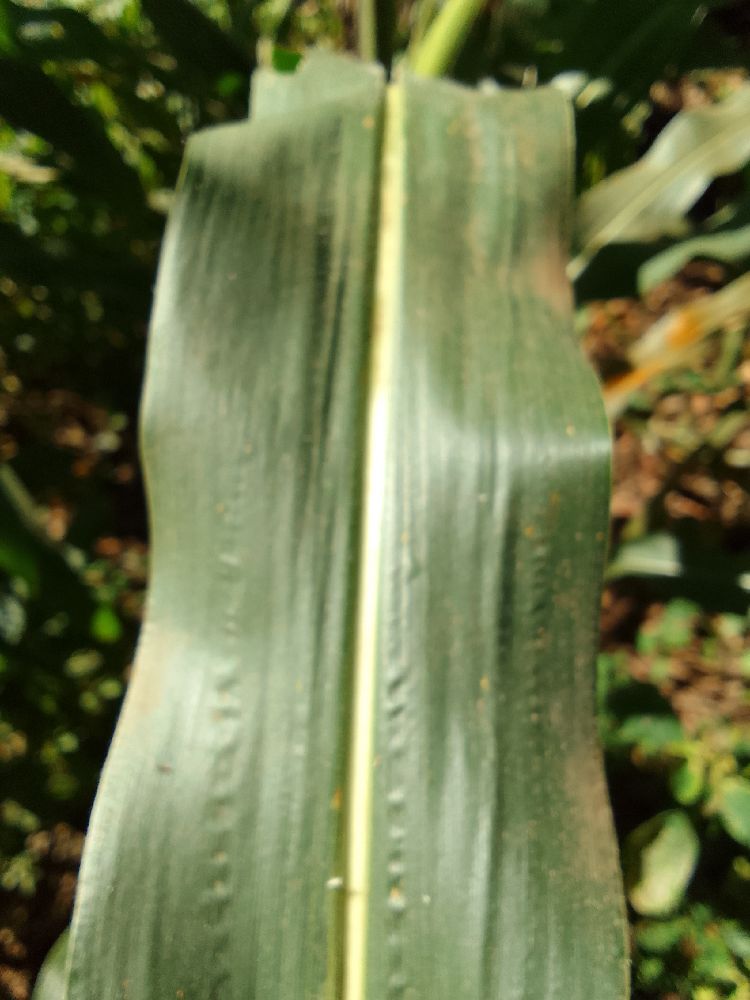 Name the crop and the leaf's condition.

maize, healthy
